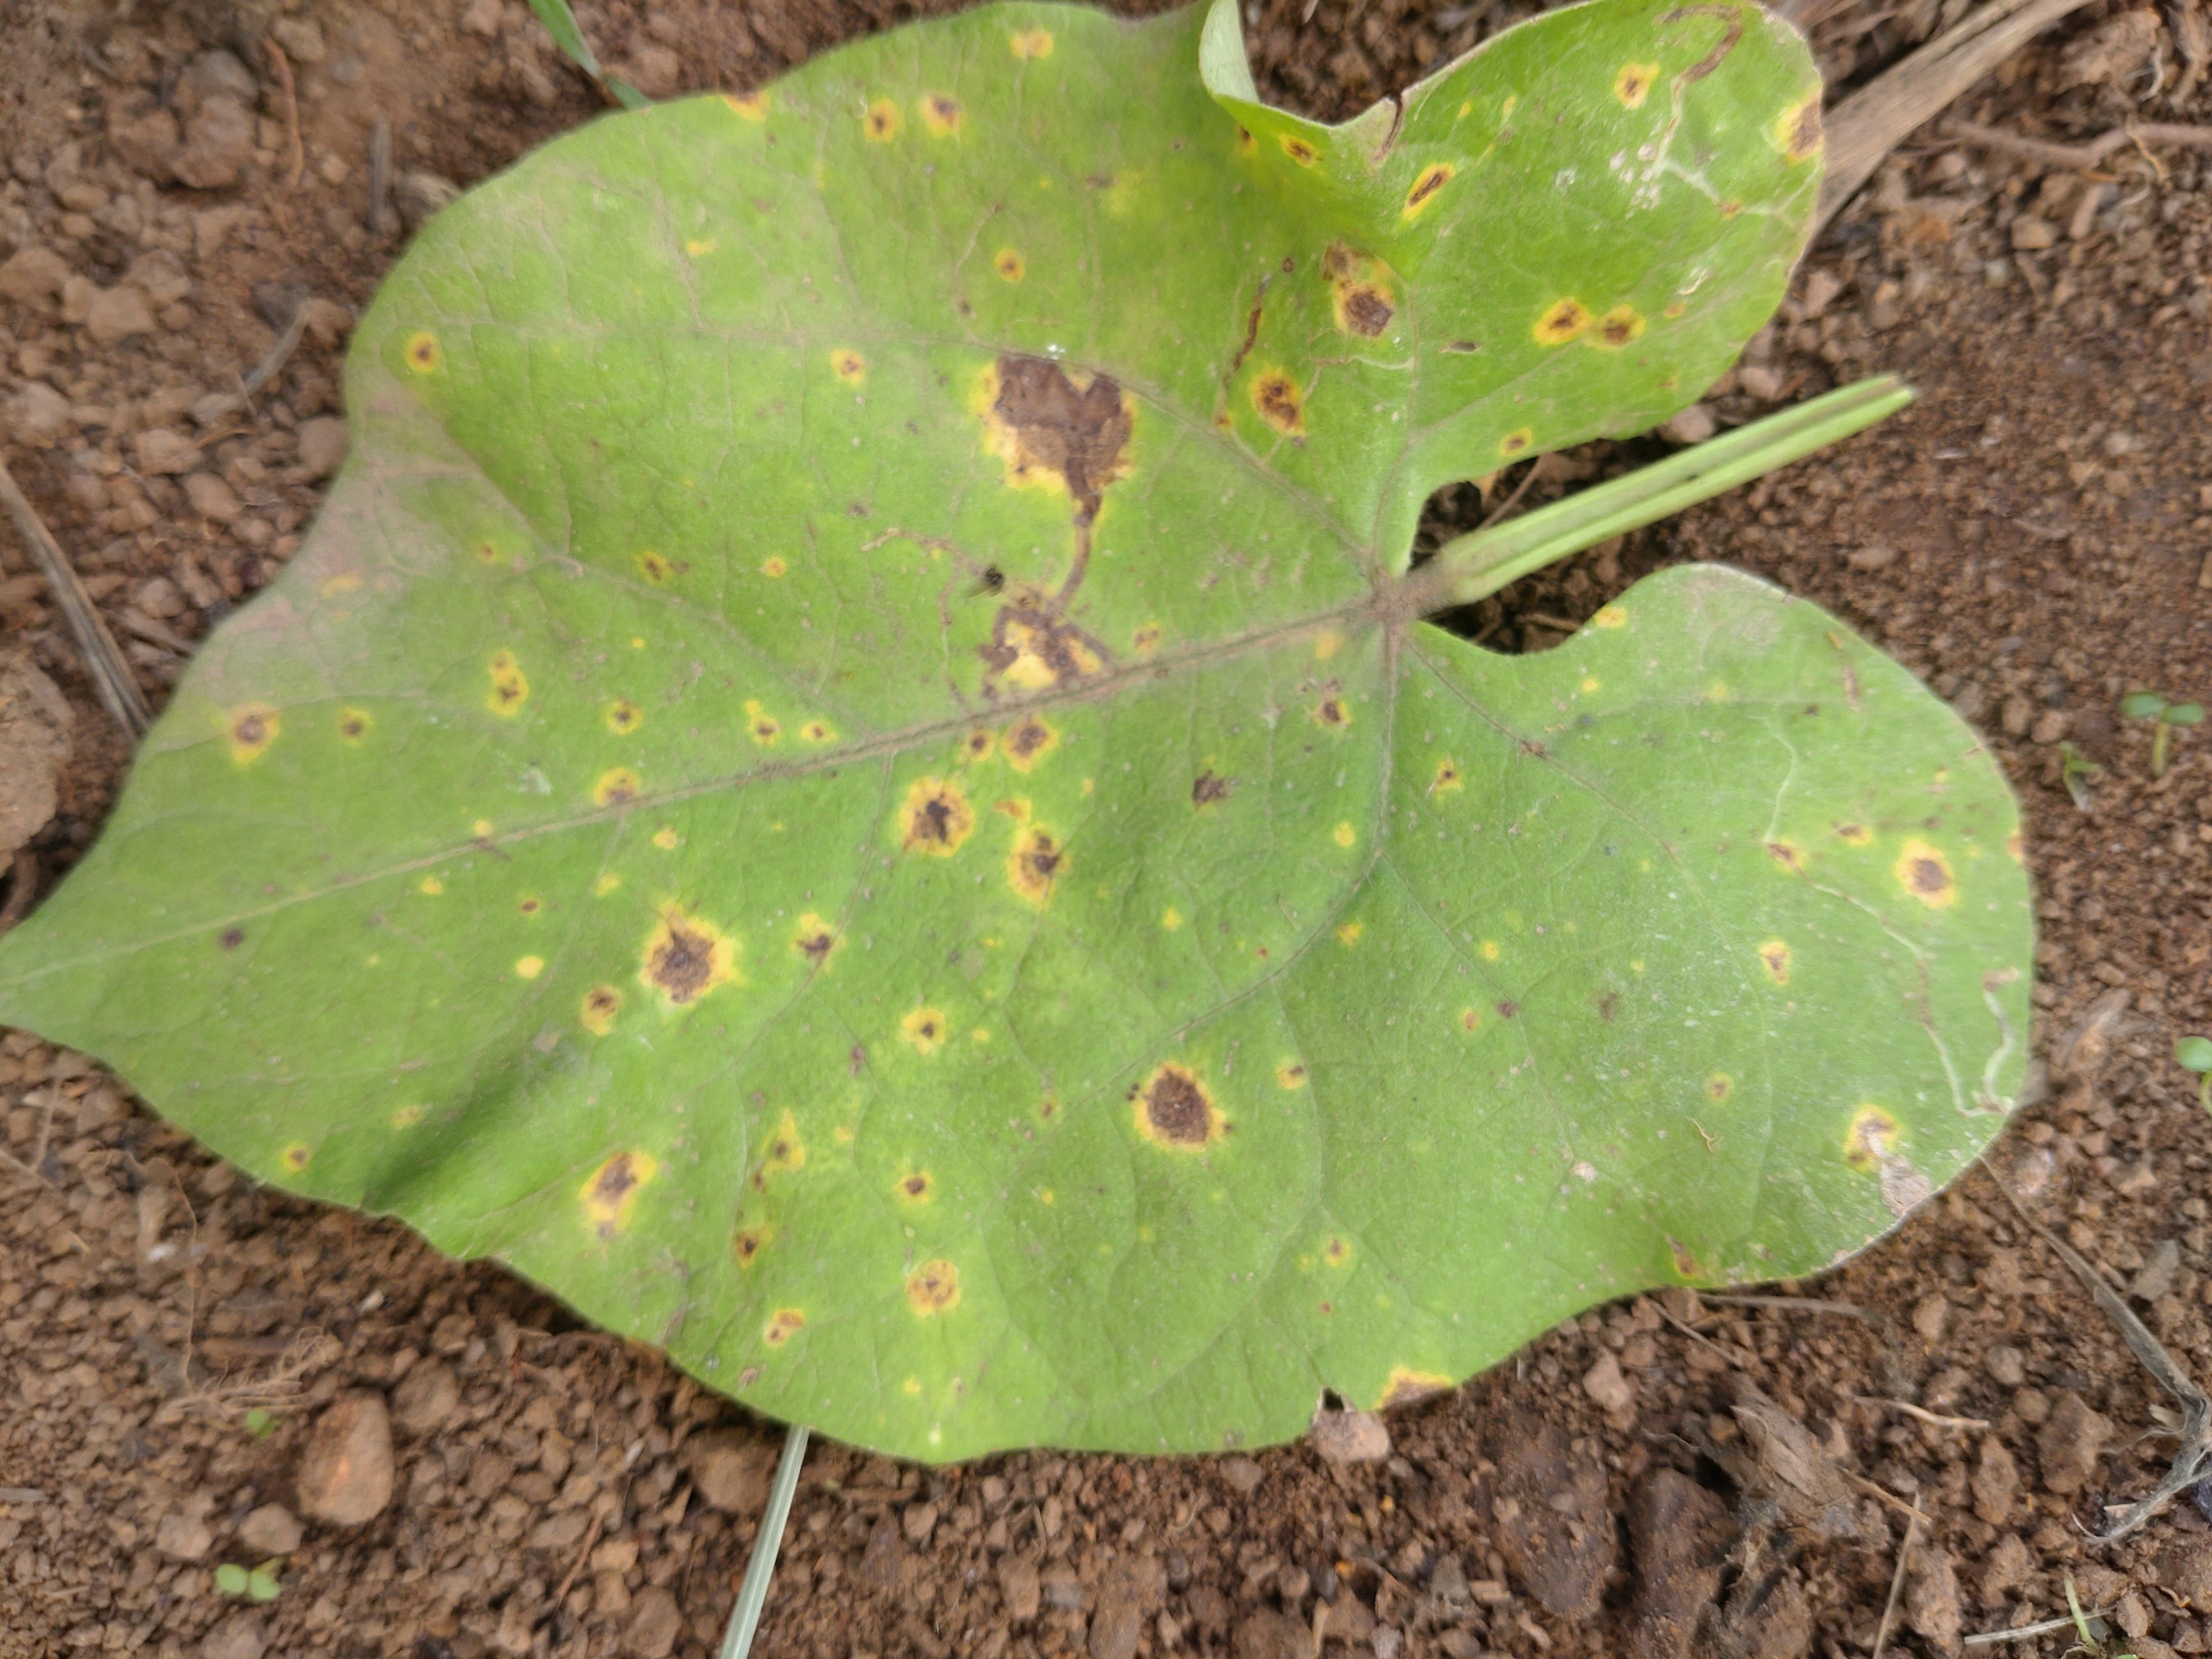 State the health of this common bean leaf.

rust
